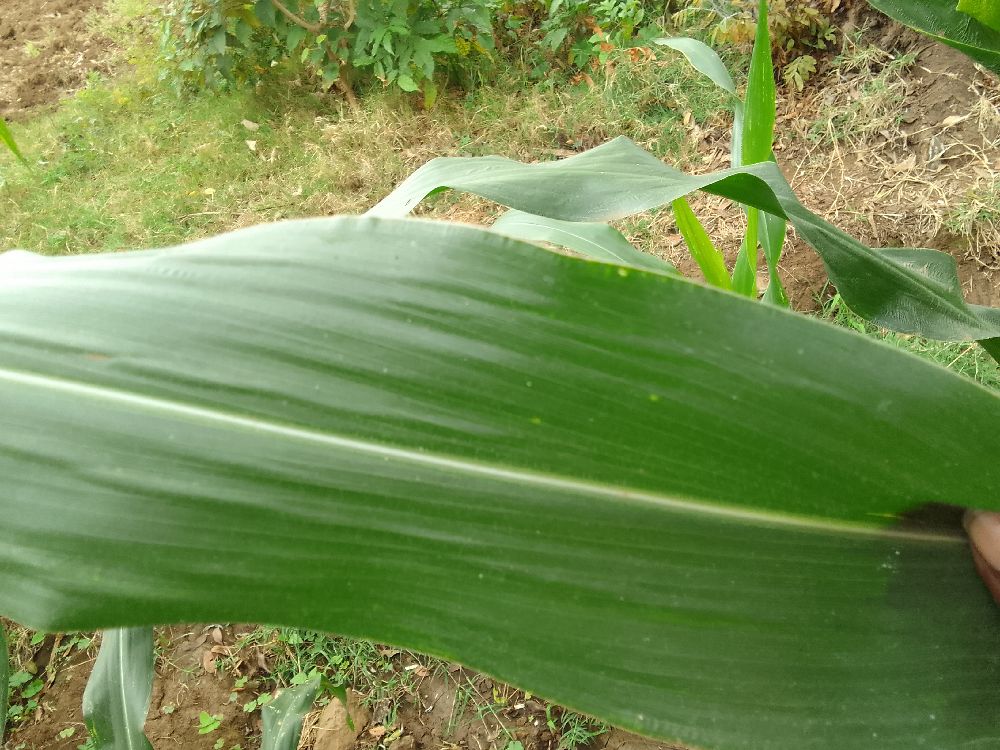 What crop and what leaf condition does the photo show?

maize, healthy
